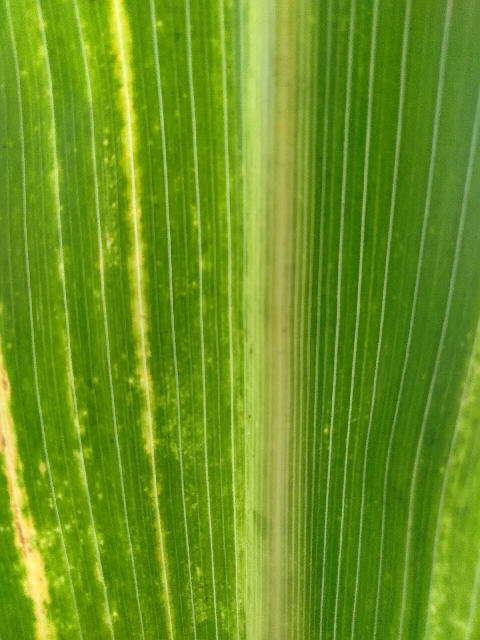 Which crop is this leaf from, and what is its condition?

maize, maize lethal necrosis
